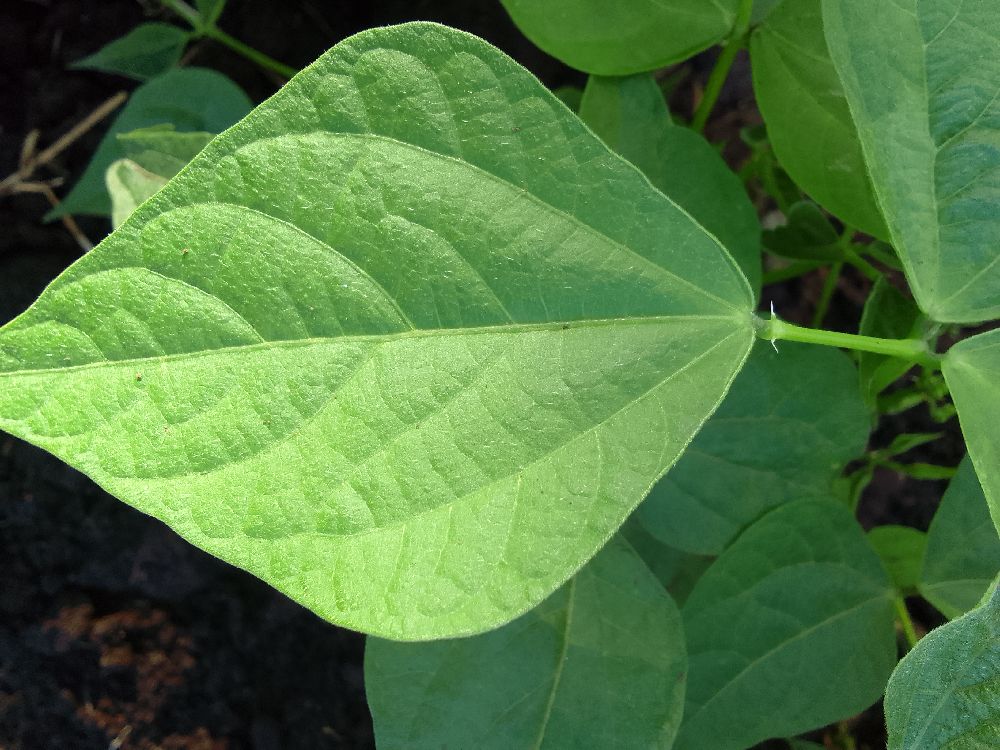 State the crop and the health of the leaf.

common bean, healthy
